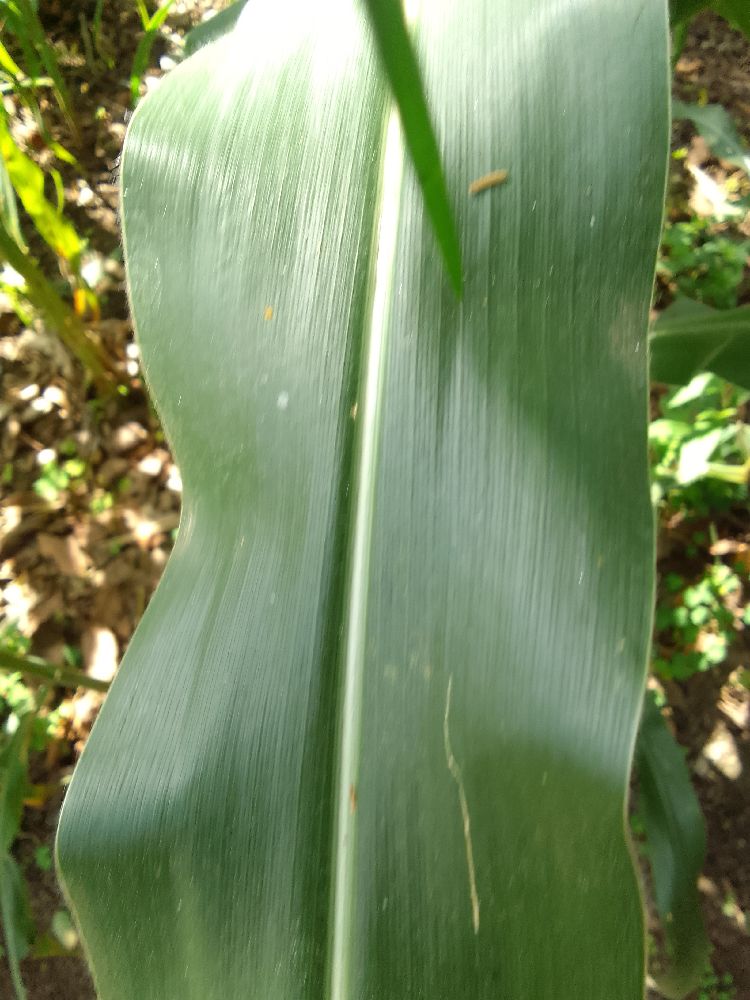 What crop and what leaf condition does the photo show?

maize, healthy
